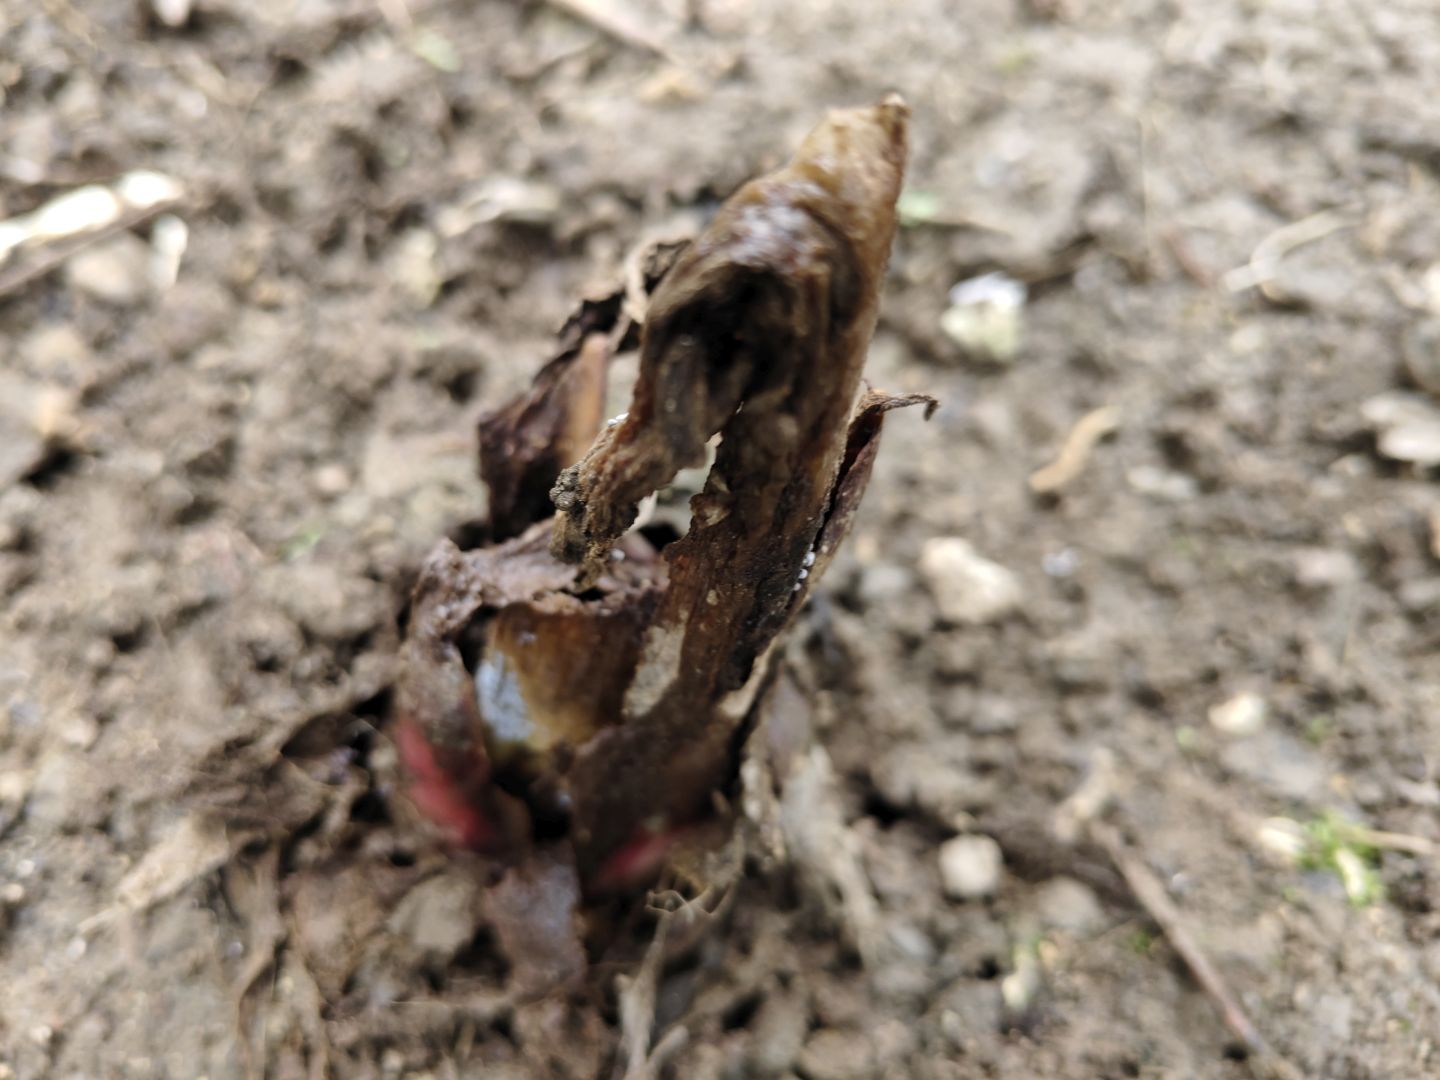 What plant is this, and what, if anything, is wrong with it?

taro, root rot
